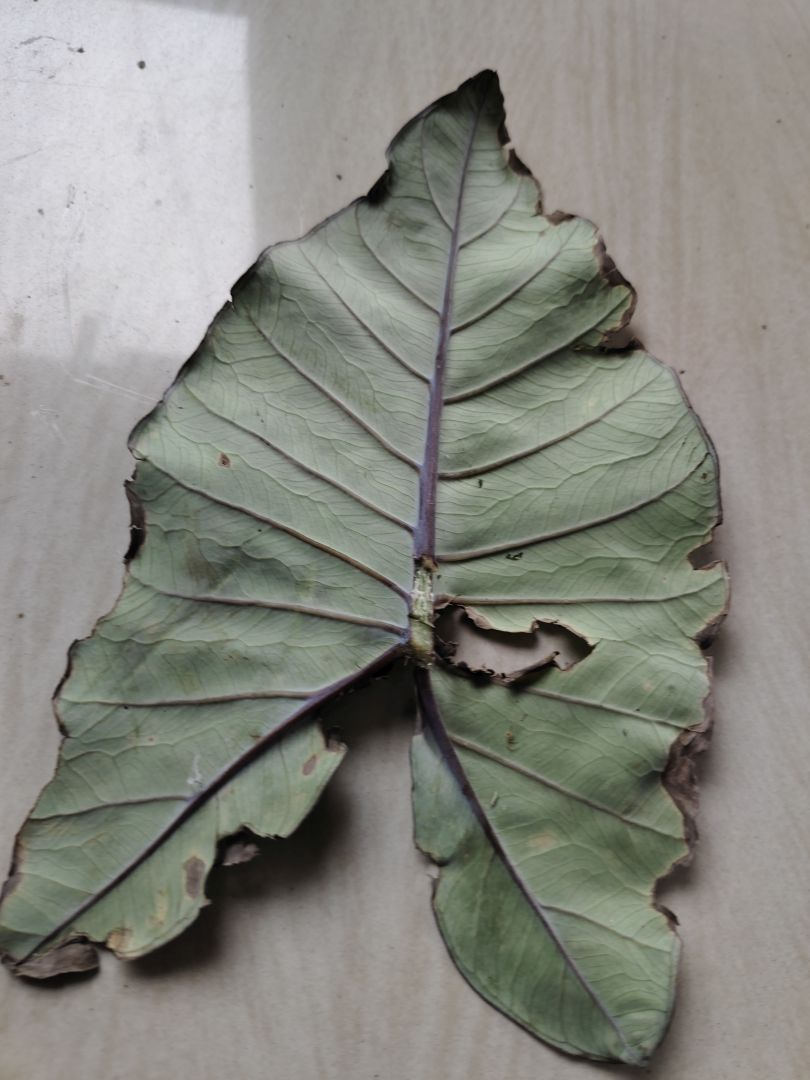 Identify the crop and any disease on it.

taro, leaf blight
